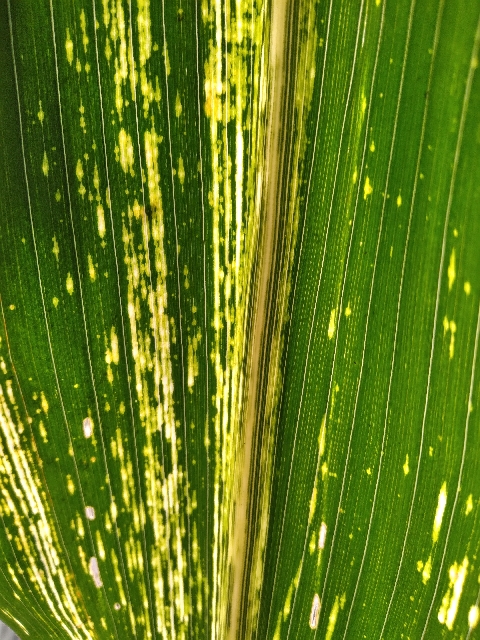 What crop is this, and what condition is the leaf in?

maize, maize streak virus
